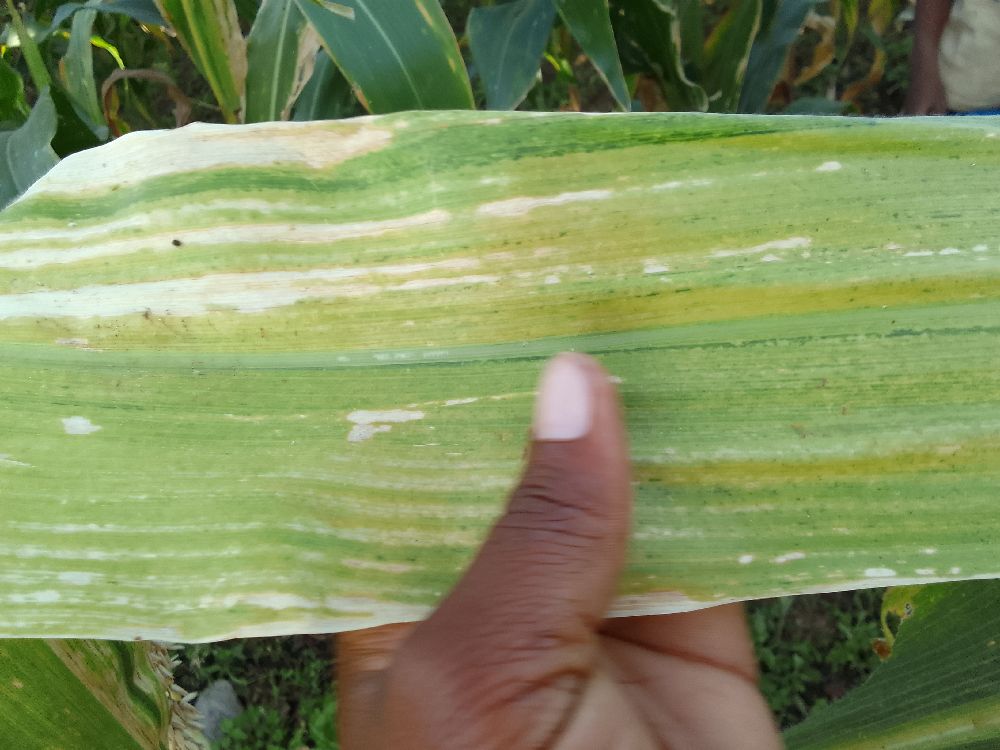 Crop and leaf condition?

maize, maize lethal necrosis
